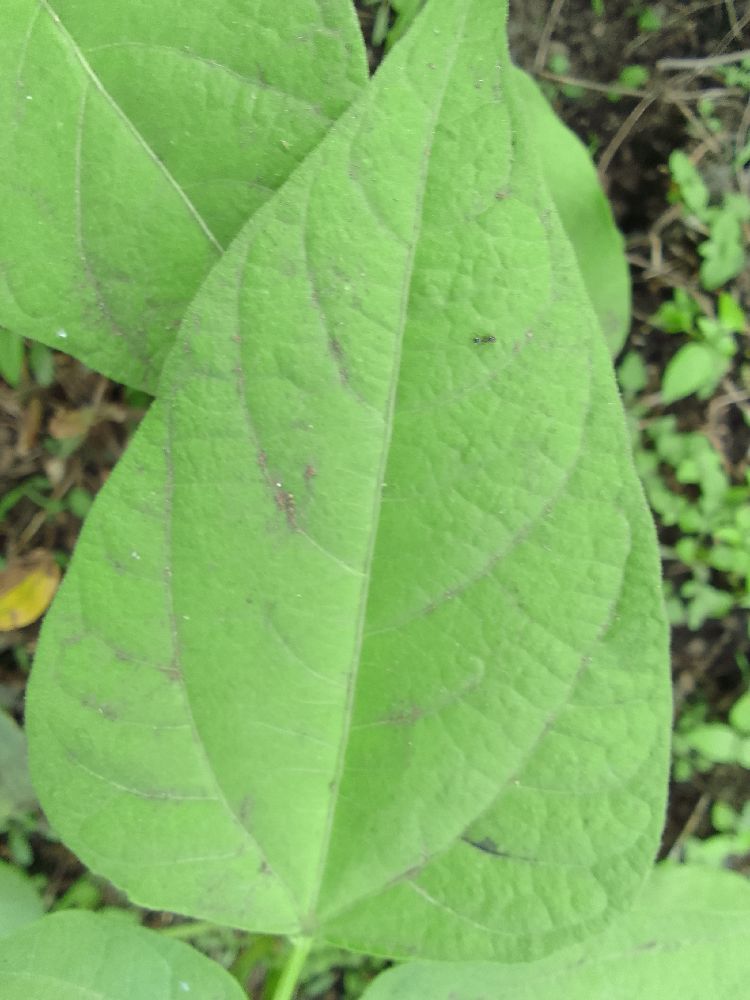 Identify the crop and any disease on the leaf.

common bean, healthy
